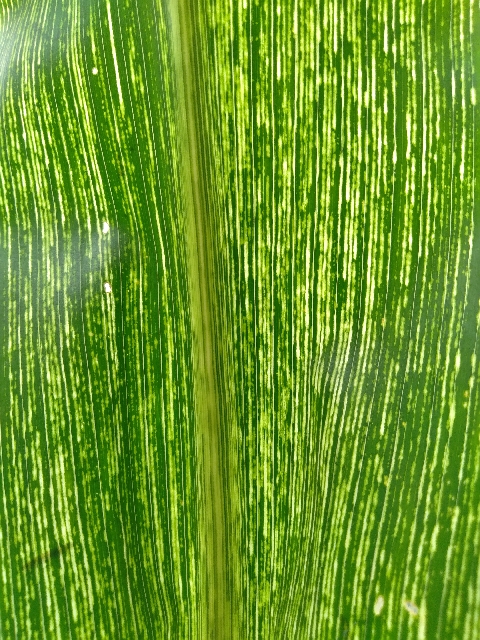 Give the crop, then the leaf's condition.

maize, maize streak virus
